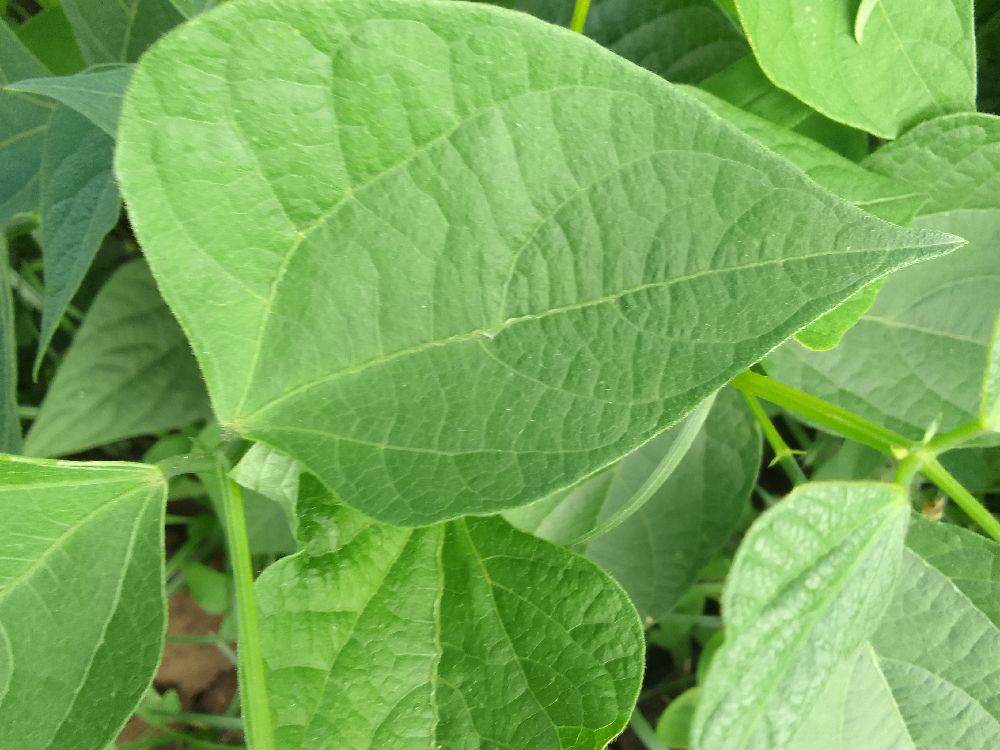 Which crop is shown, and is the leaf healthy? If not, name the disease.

common bean, healthy
